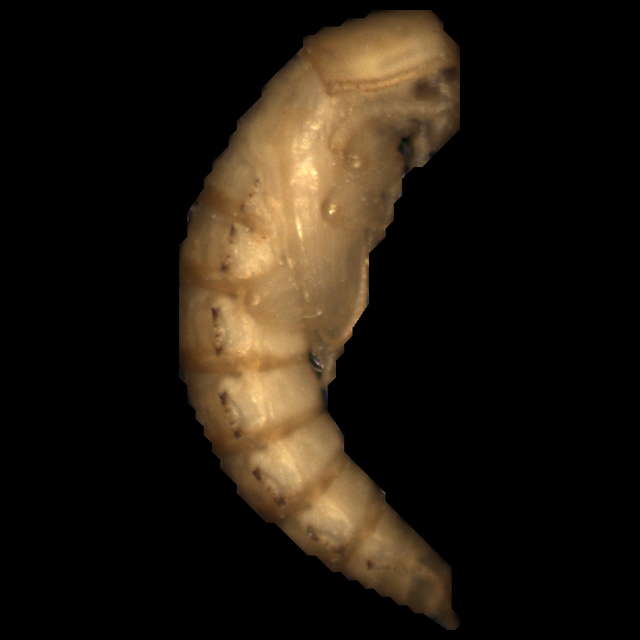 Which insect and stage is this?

mealworm pupa
